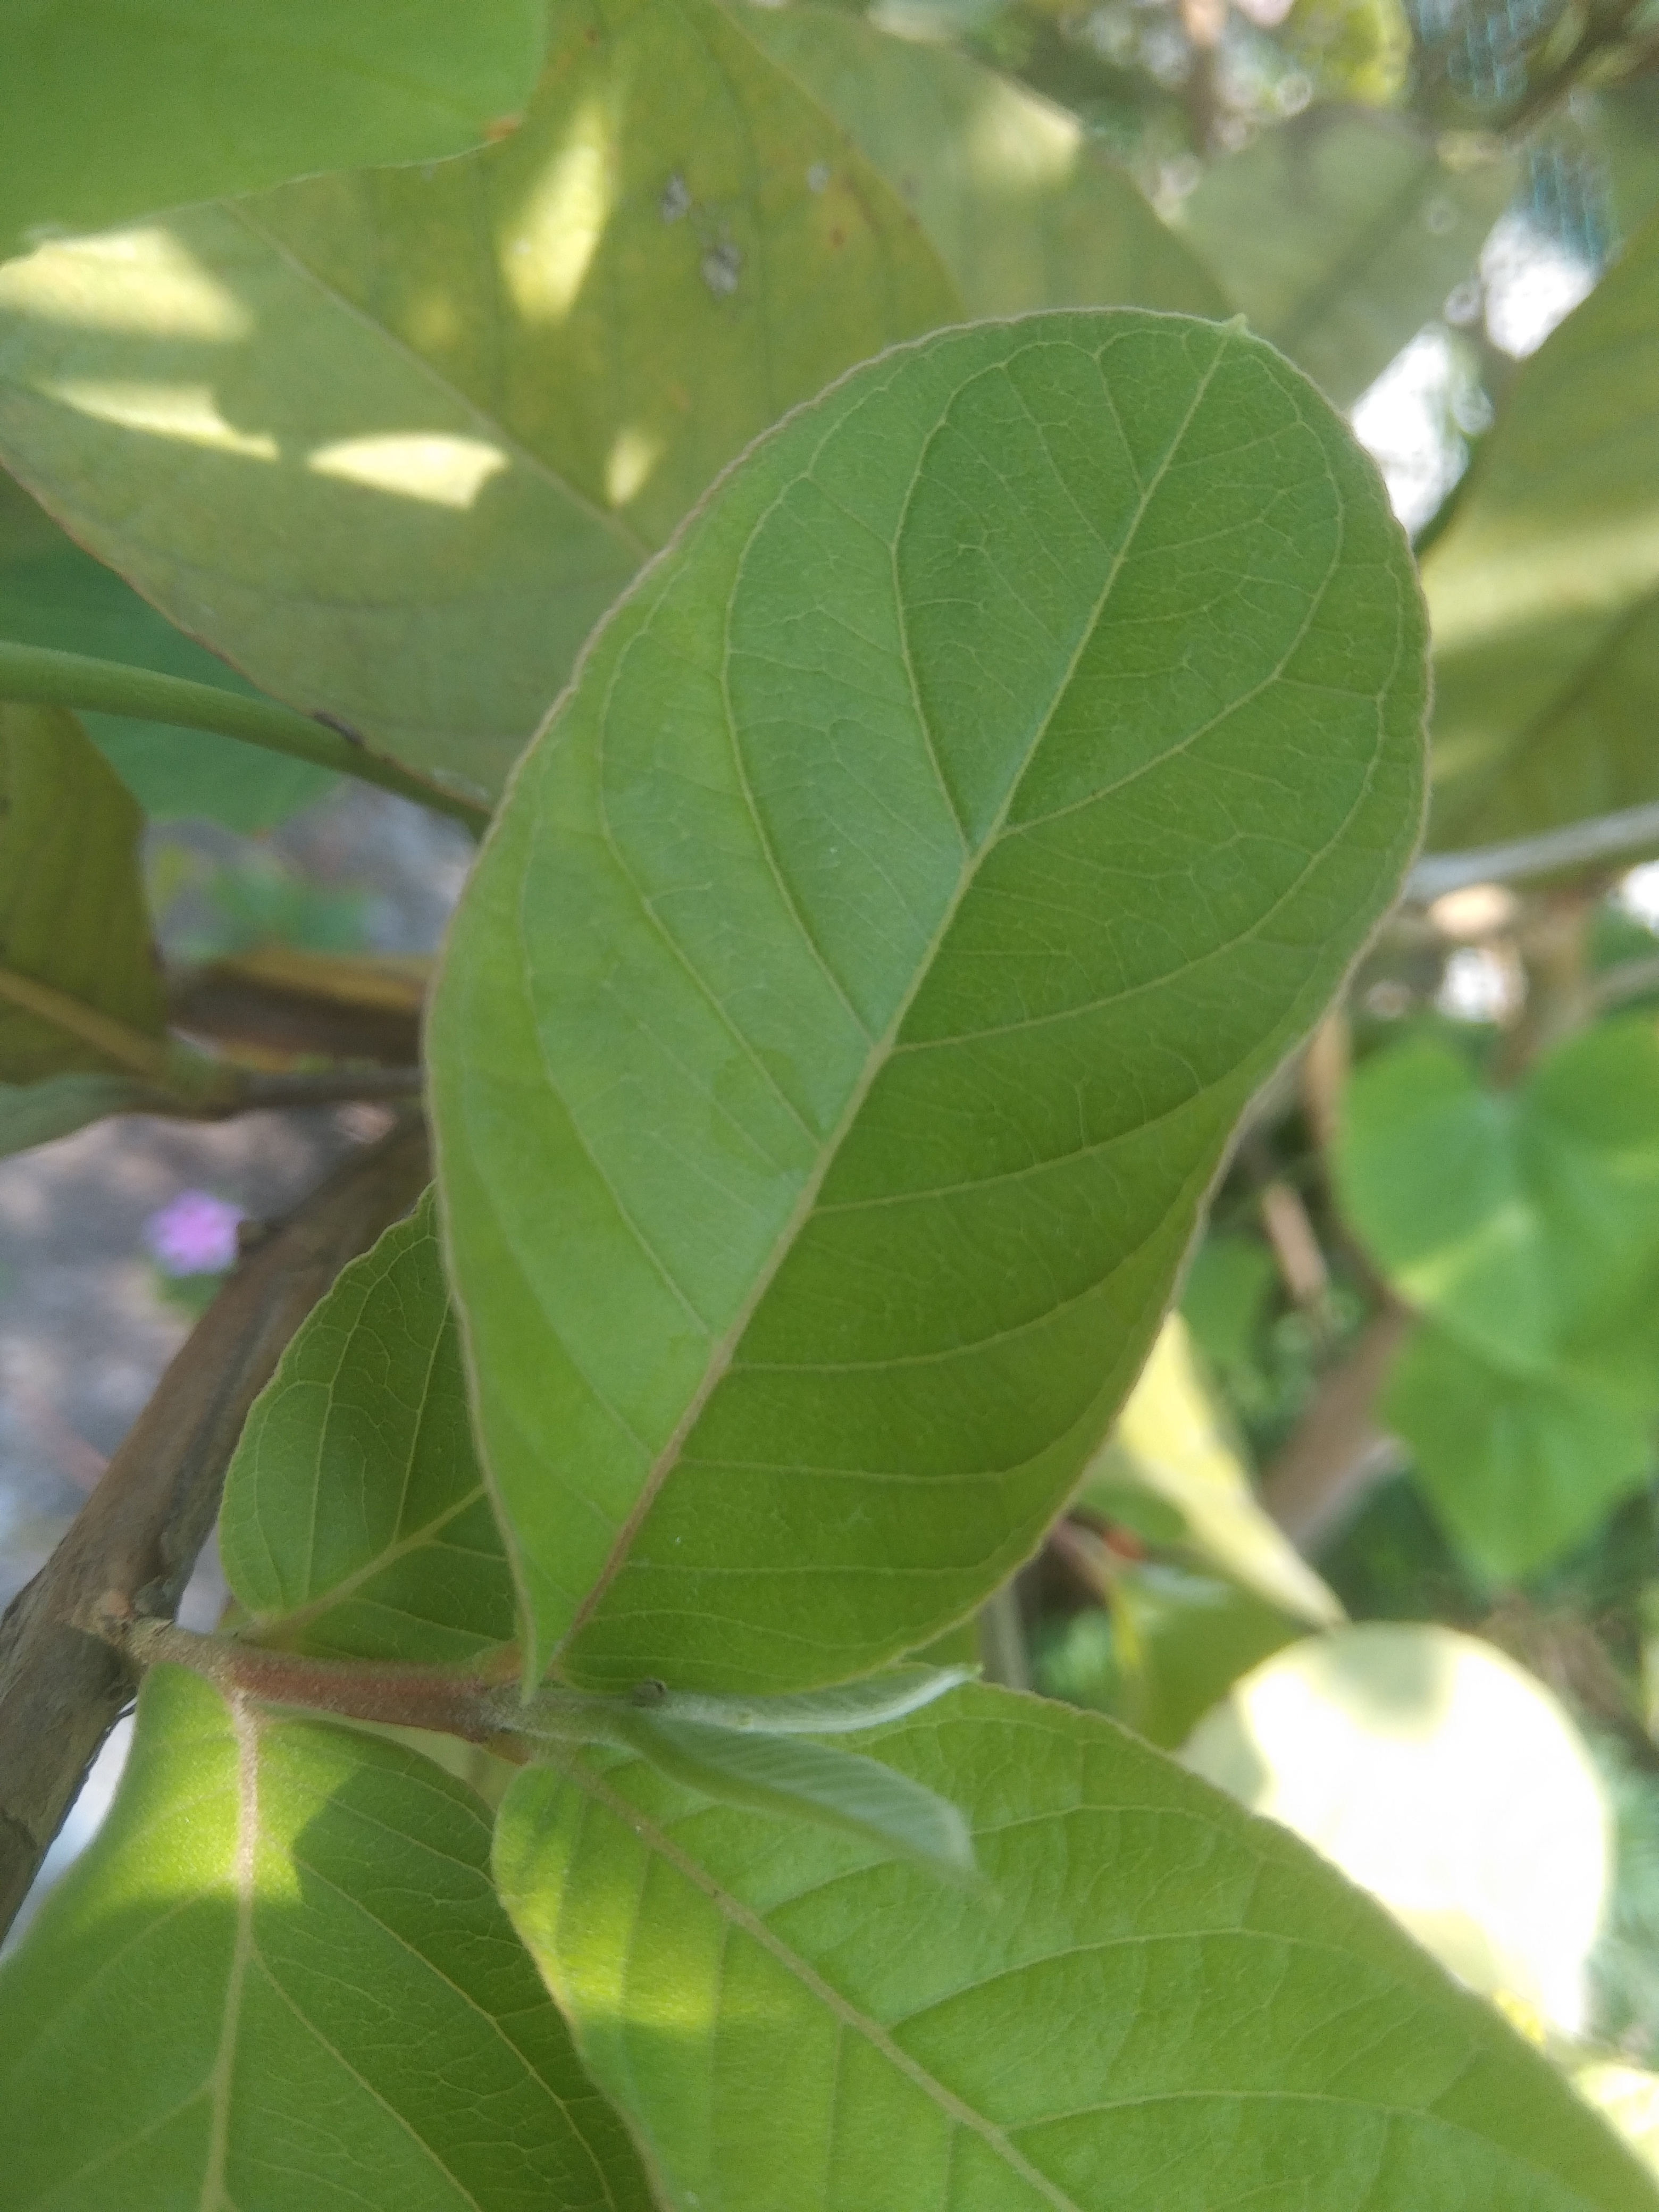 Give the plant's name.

guava
